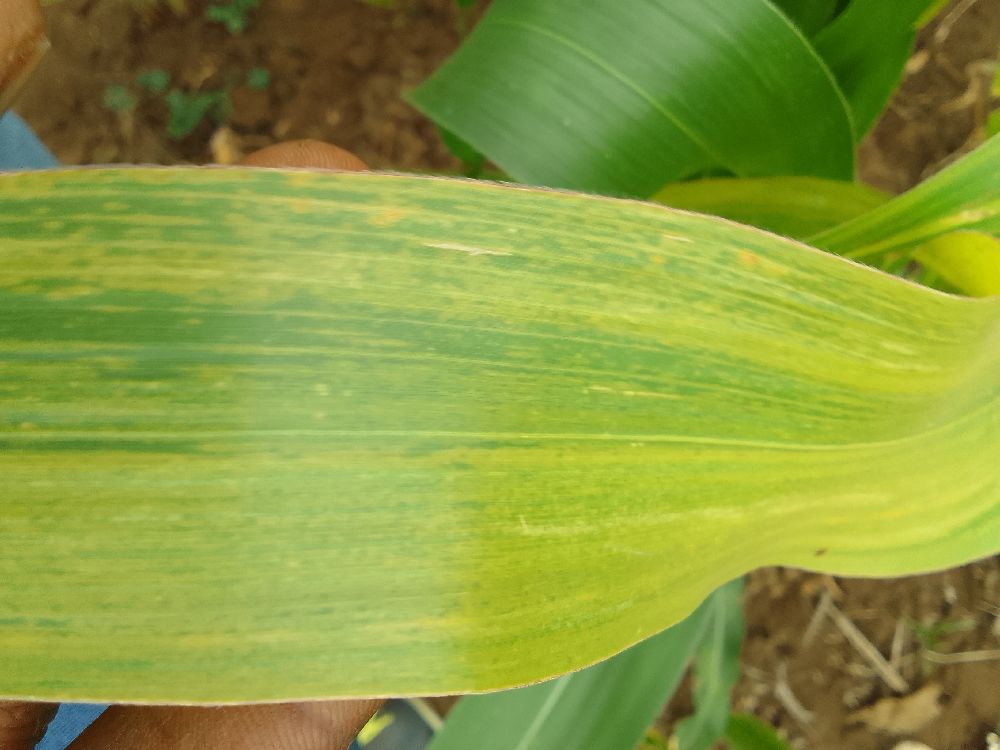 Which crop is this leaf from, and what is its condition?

maize, maize lethal necrosis
